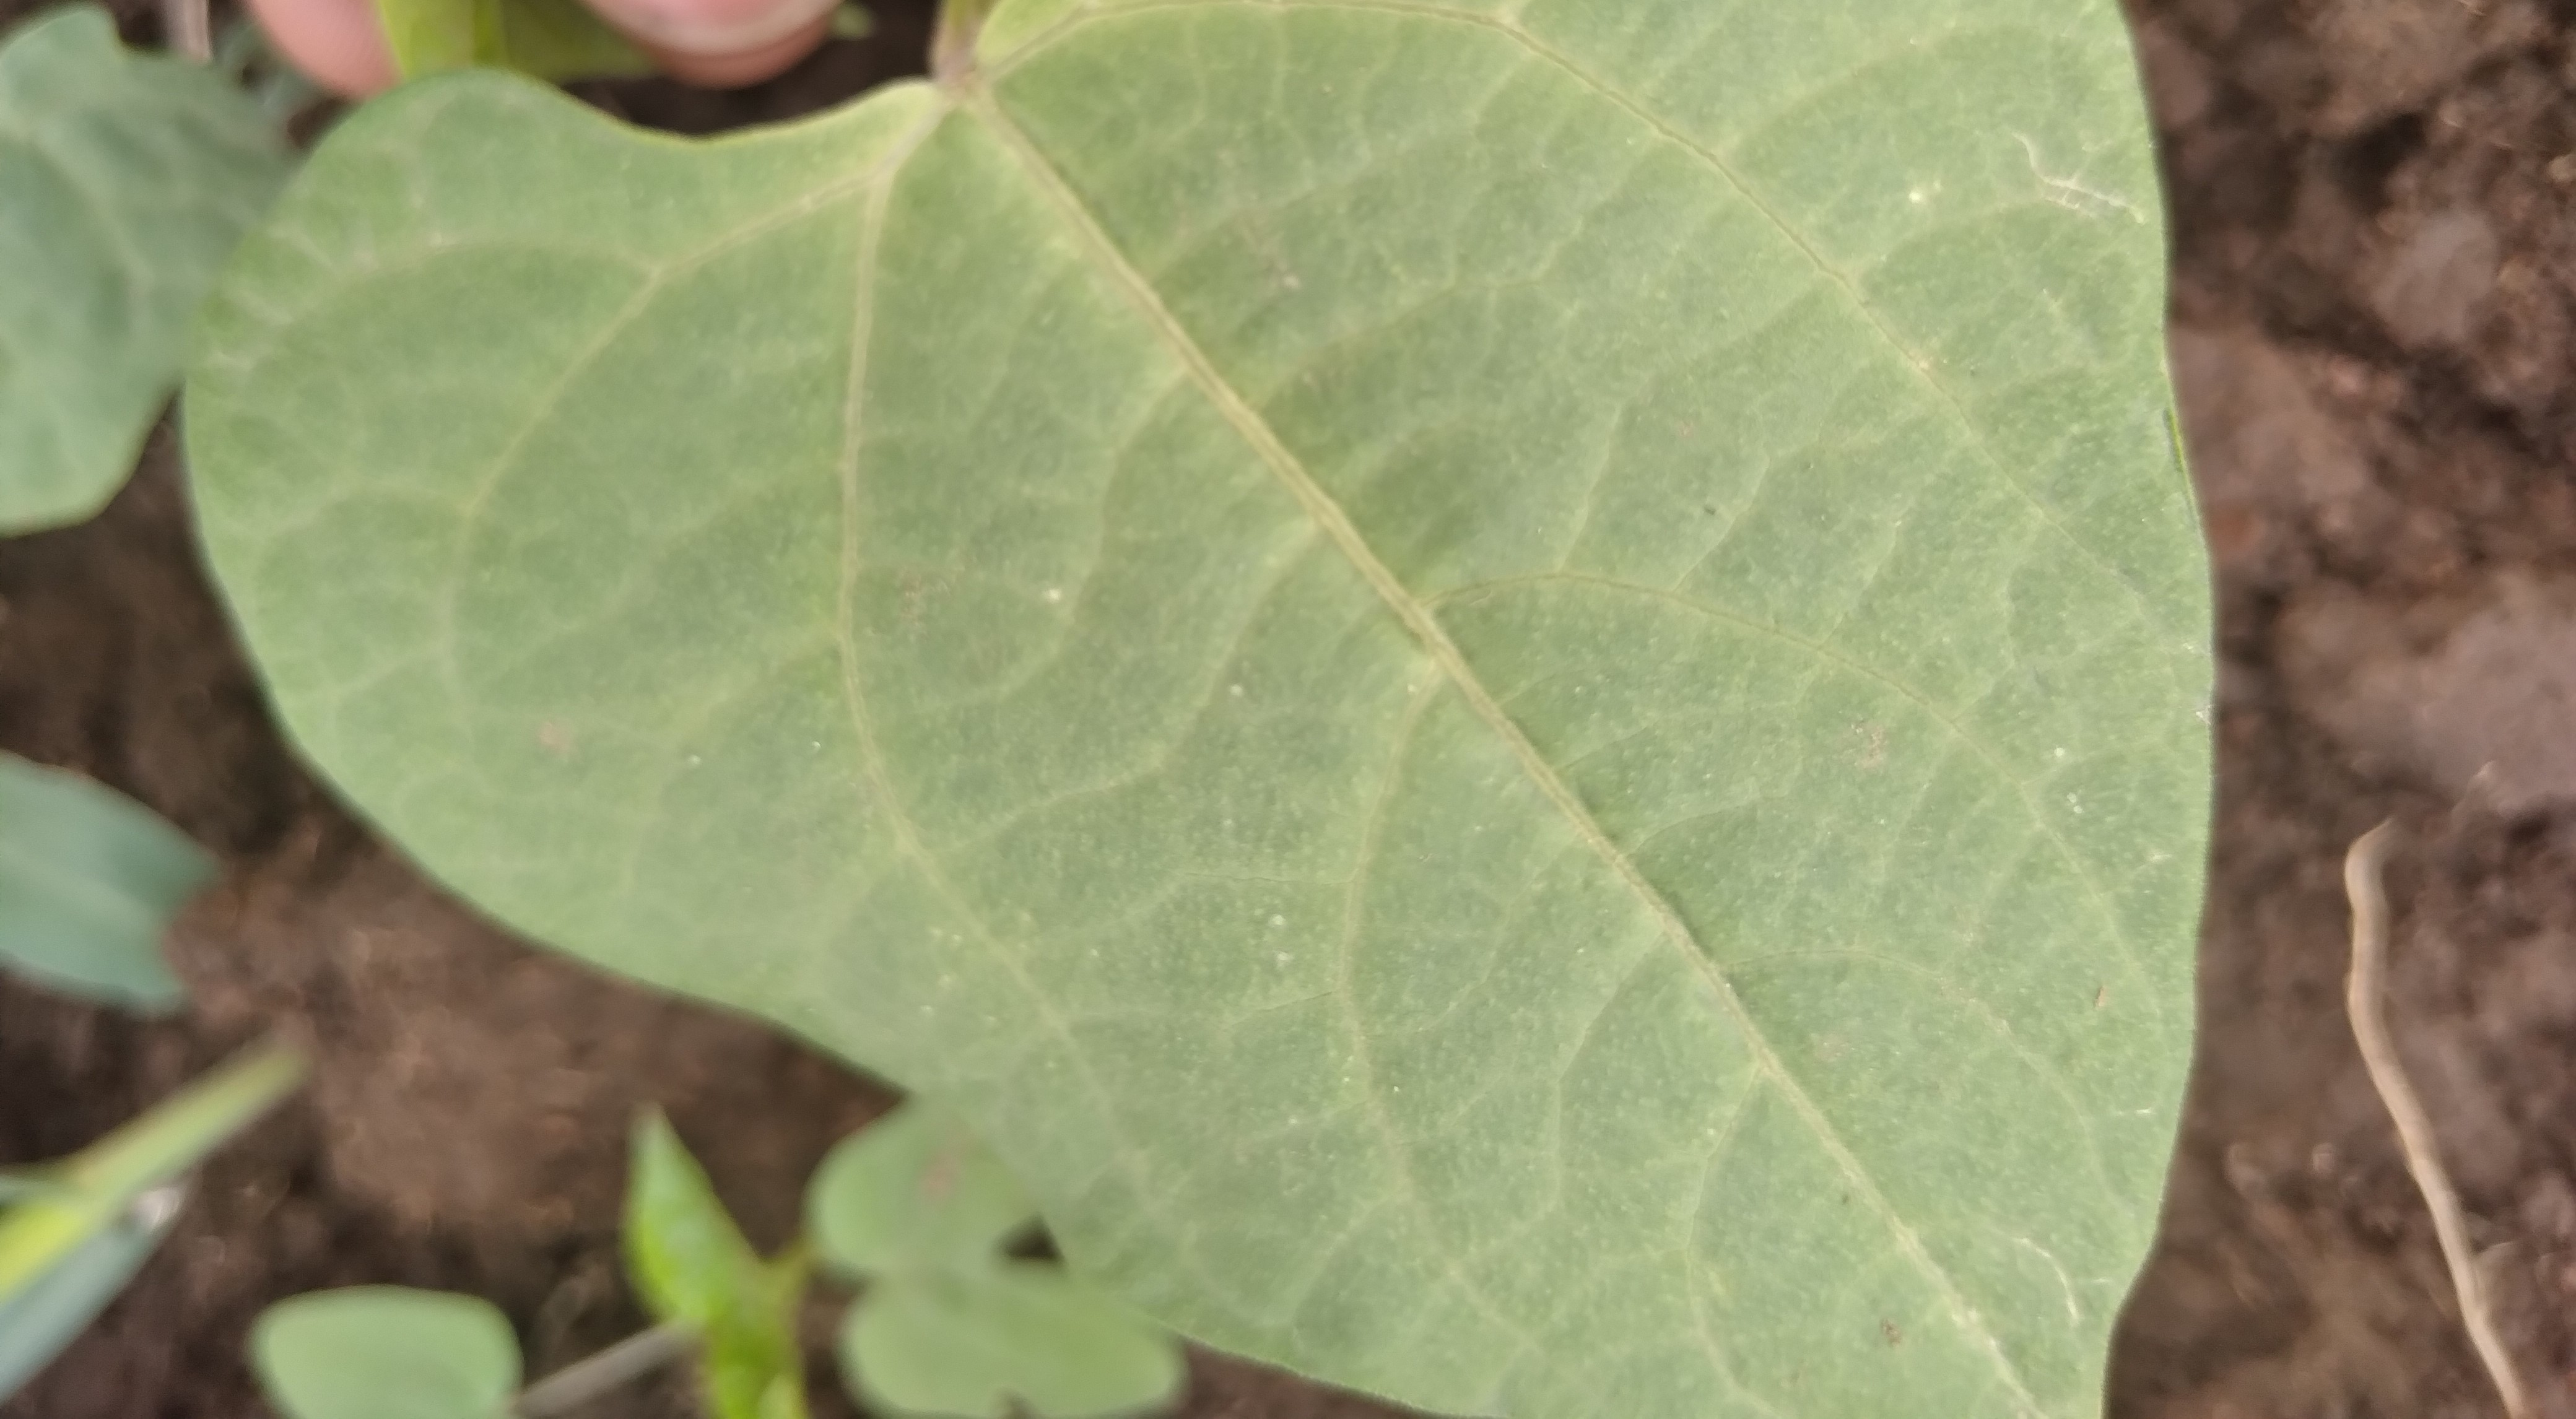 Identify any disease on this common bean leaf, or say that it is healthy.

healthy
